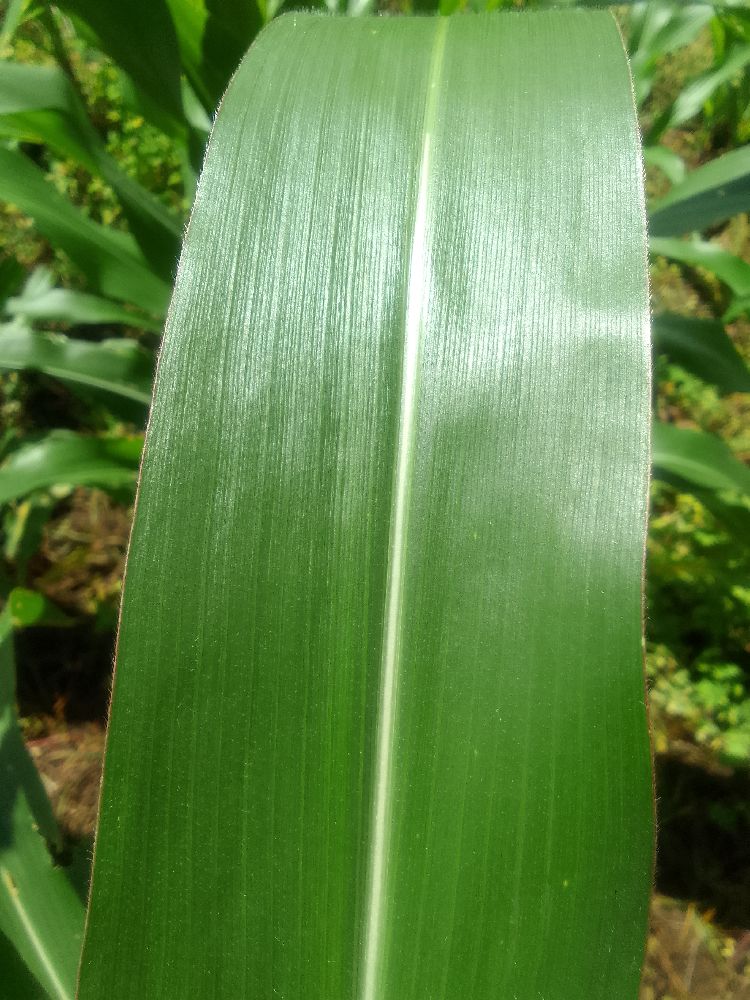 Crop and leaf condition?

maize, healthy
